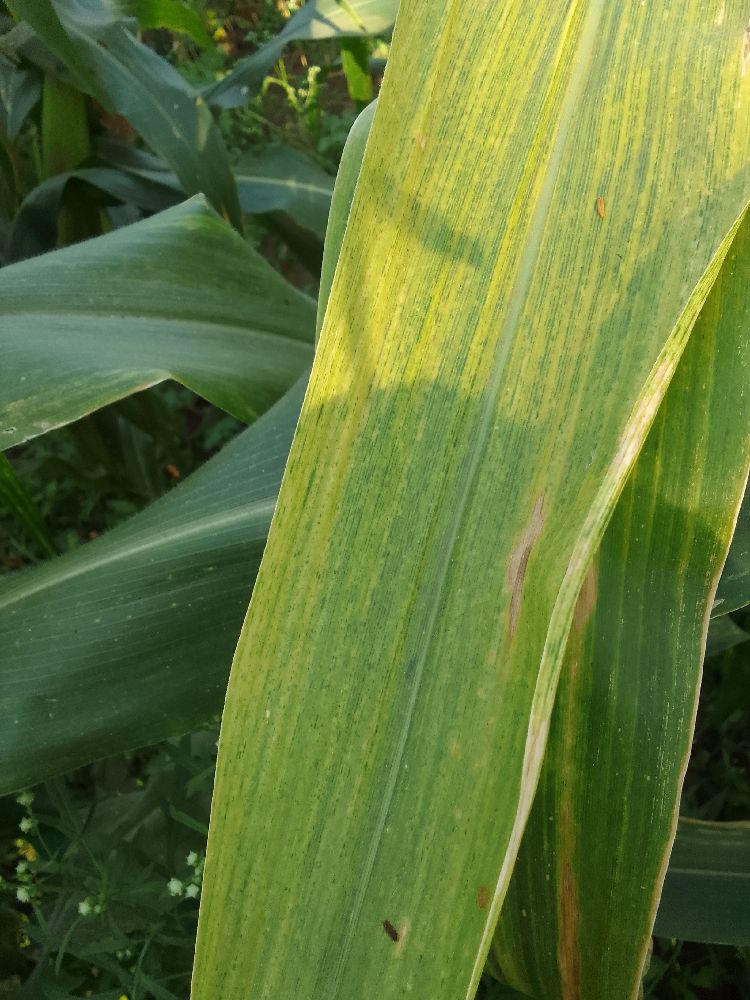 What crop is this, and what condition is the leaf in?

maize, maize lethal necrosis
